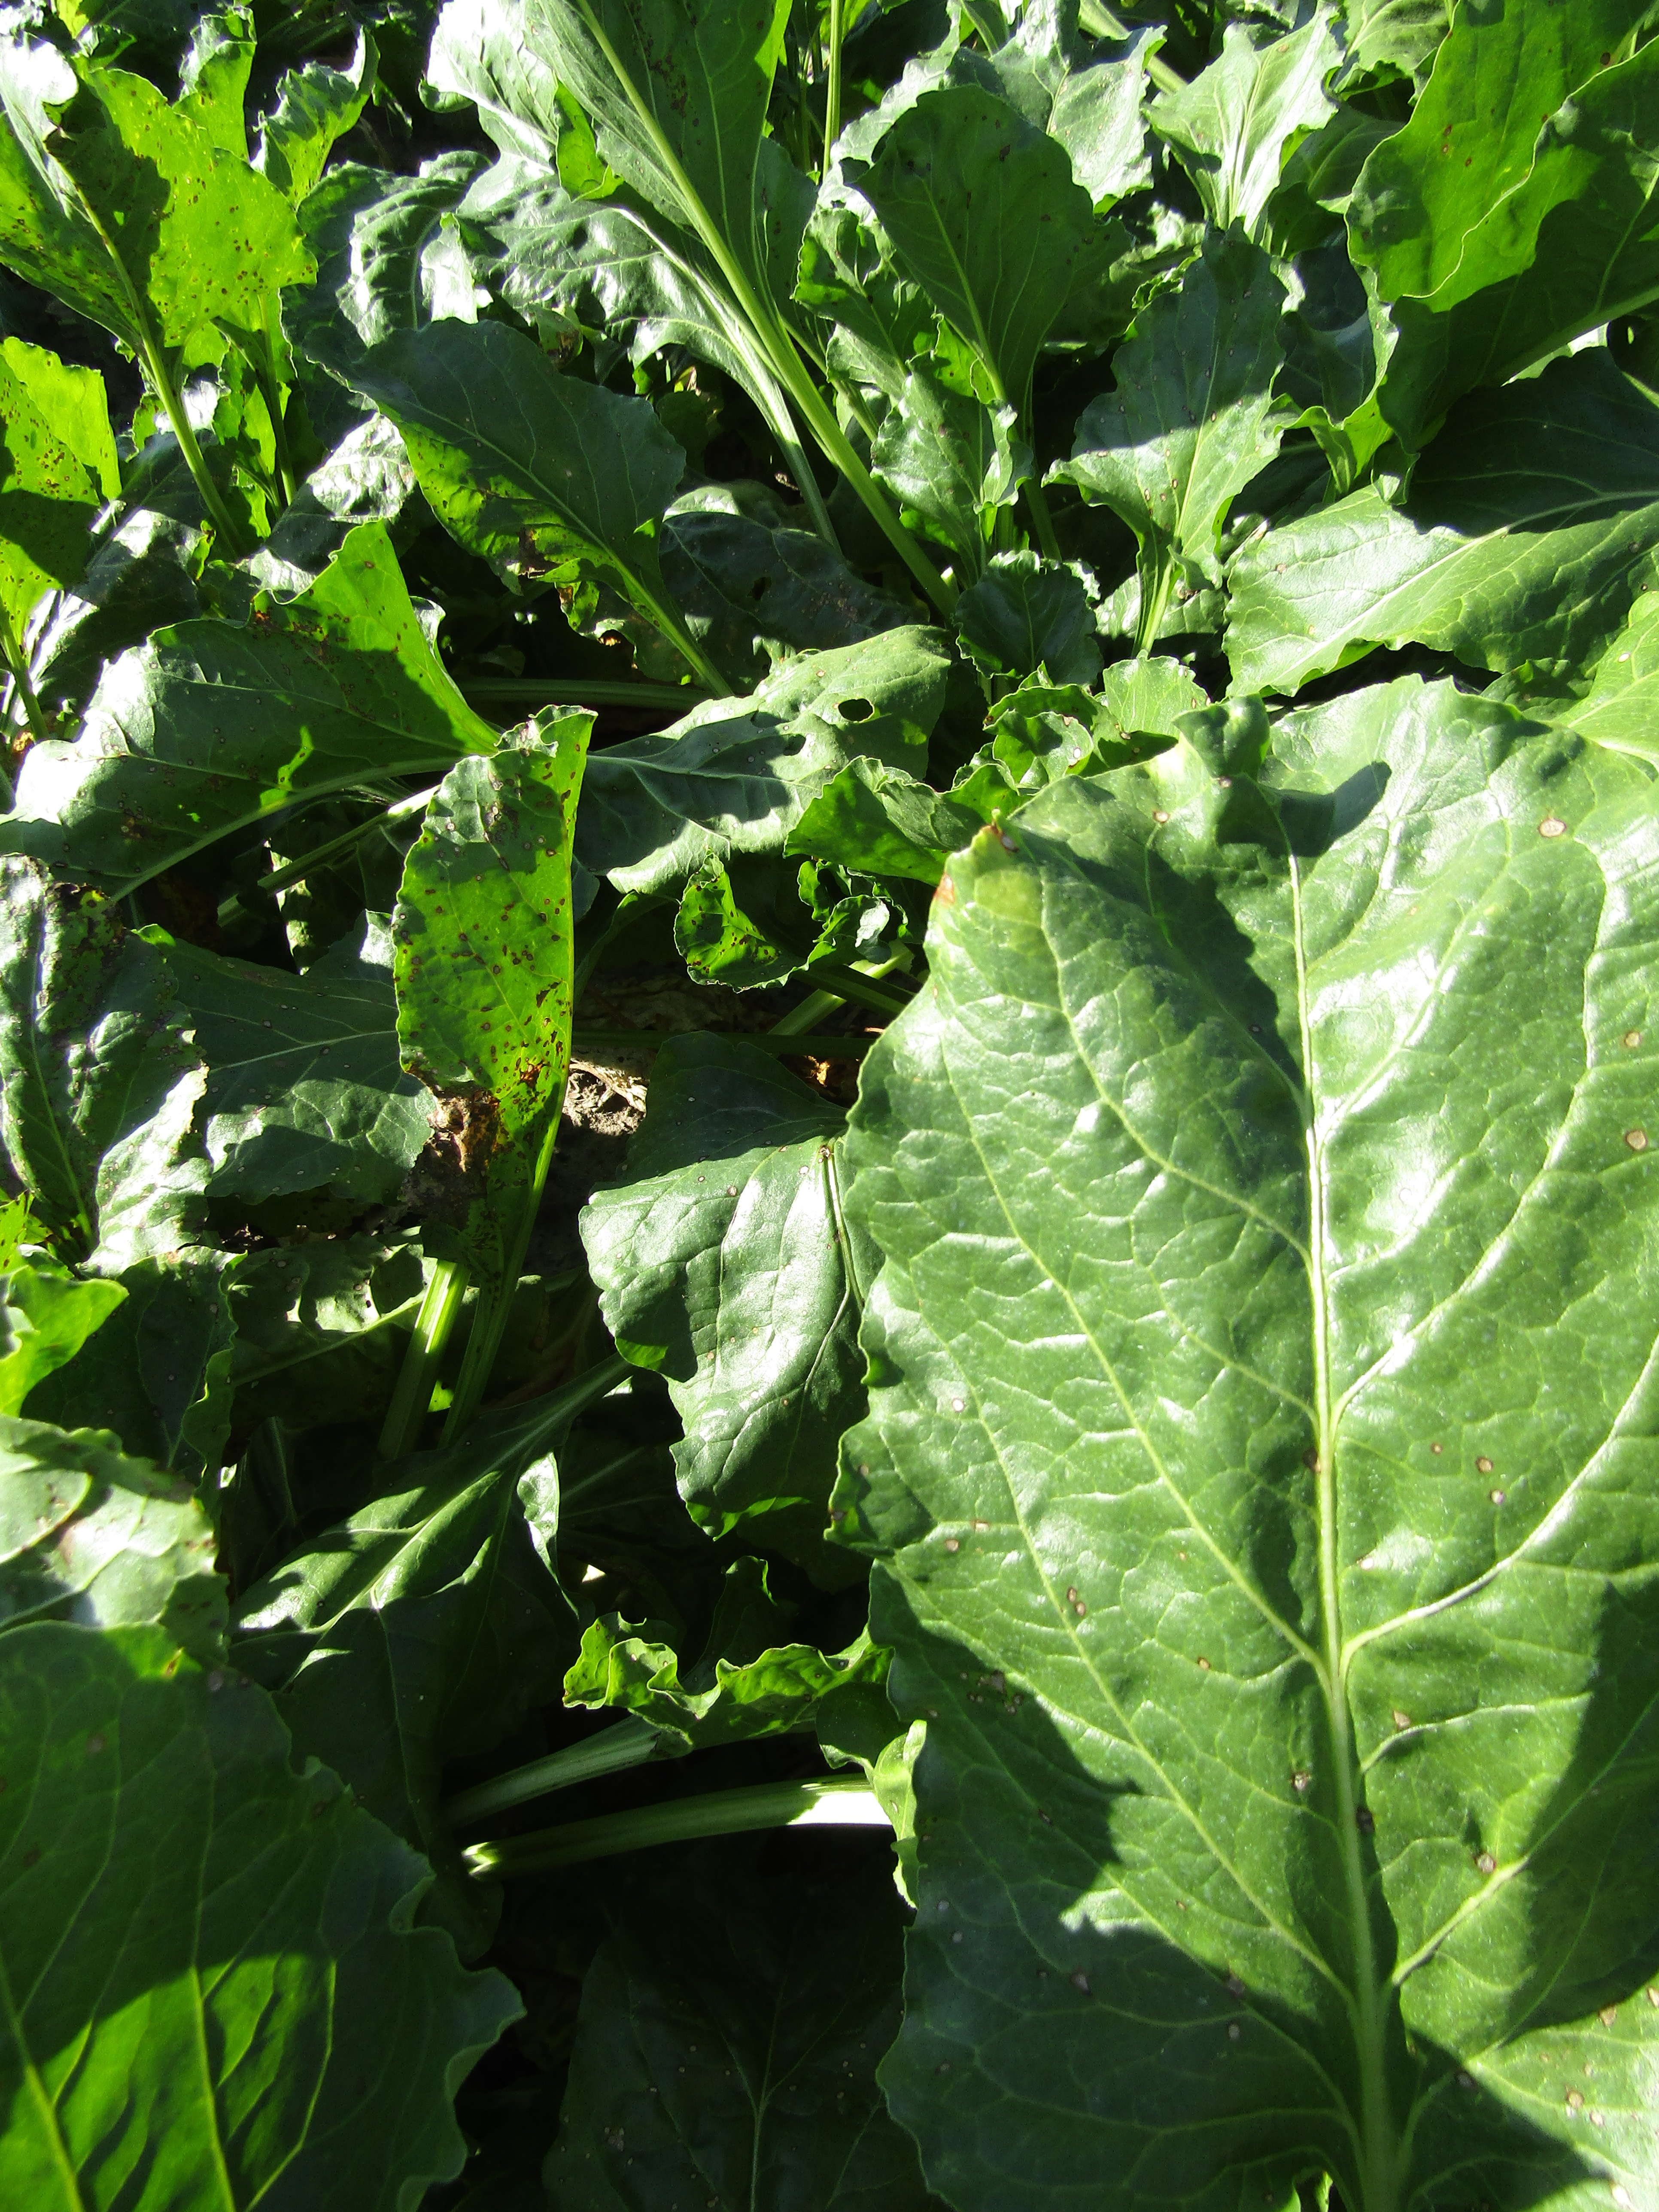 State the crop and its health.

beet, cercospora
